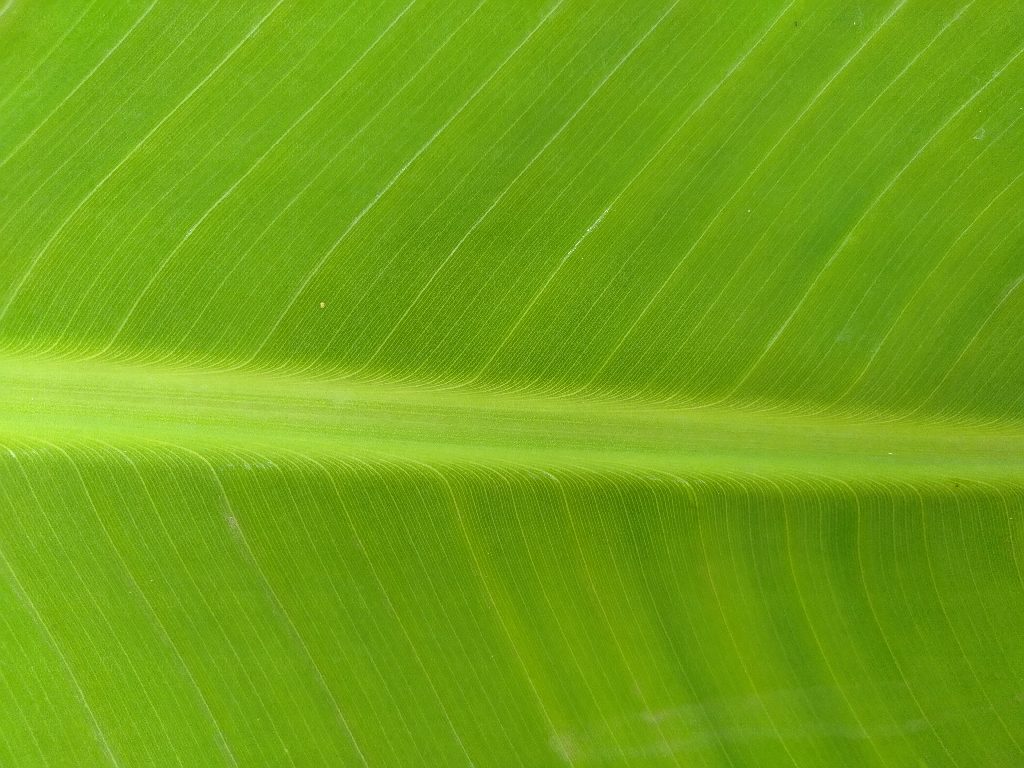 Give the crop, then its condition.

banana, healthy
